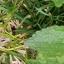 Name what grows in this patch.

structured weed
